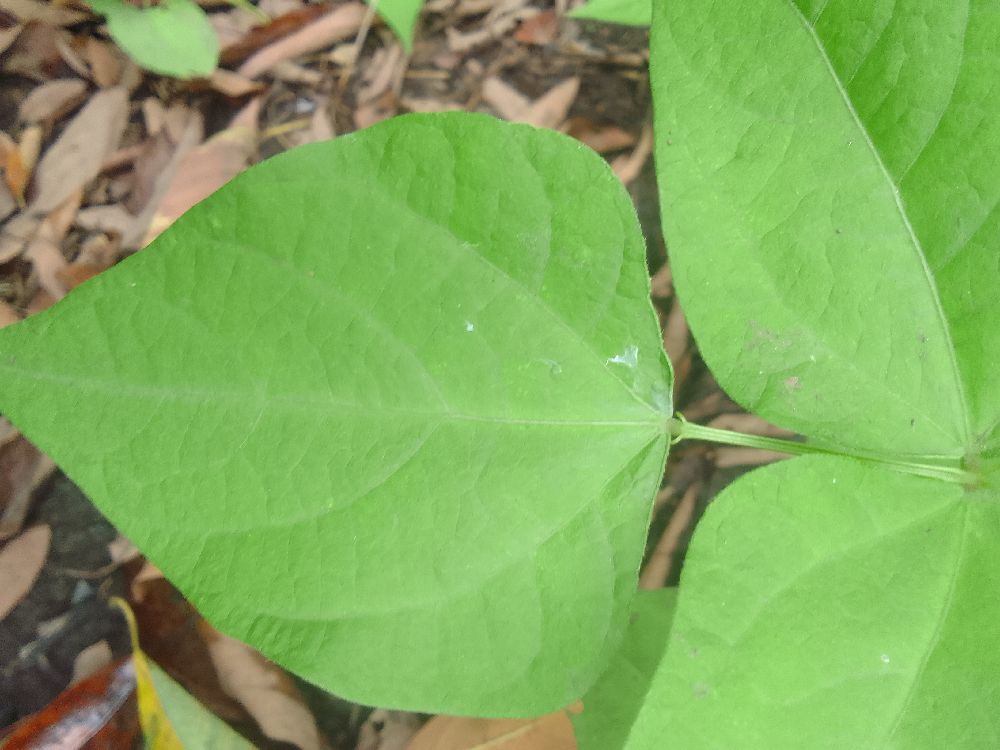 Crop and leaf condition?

common bean, healthy
